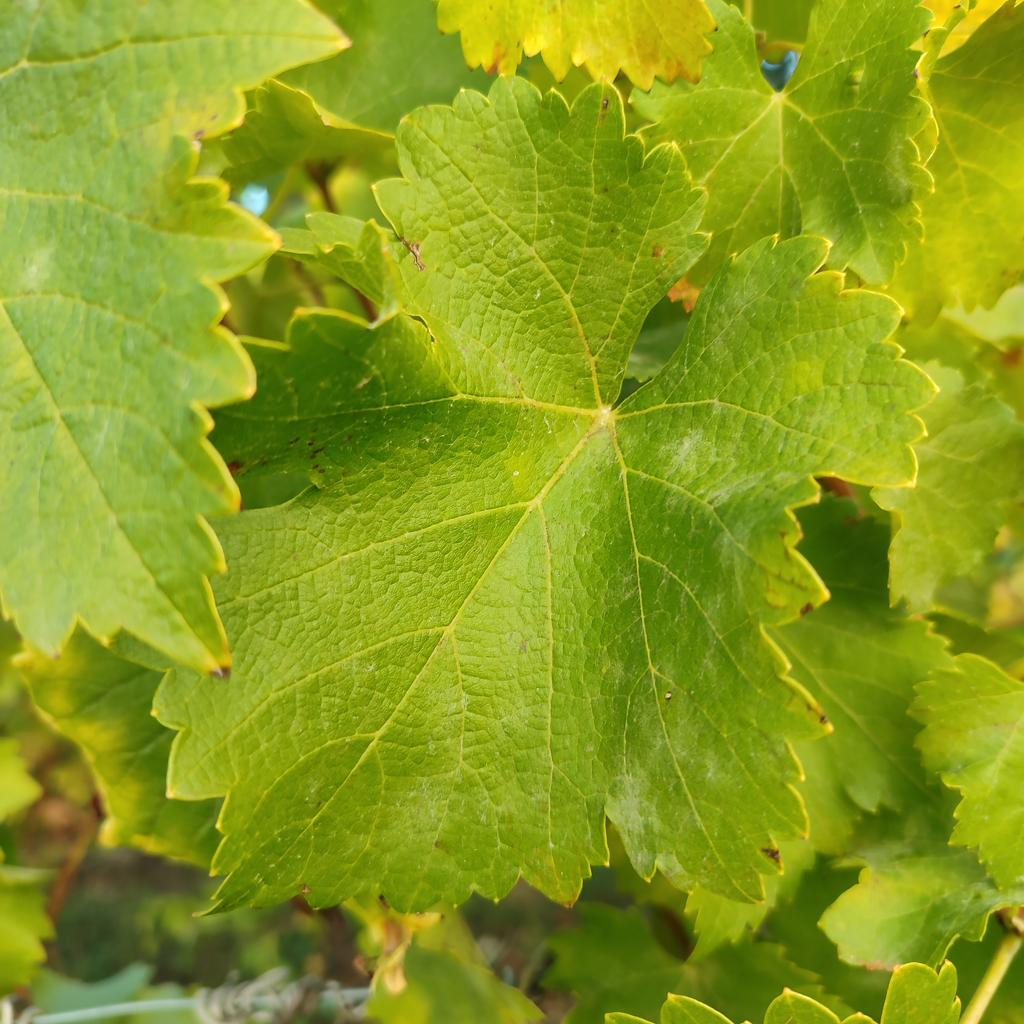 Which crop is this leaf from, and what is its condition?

grapevine, powdery mildew
